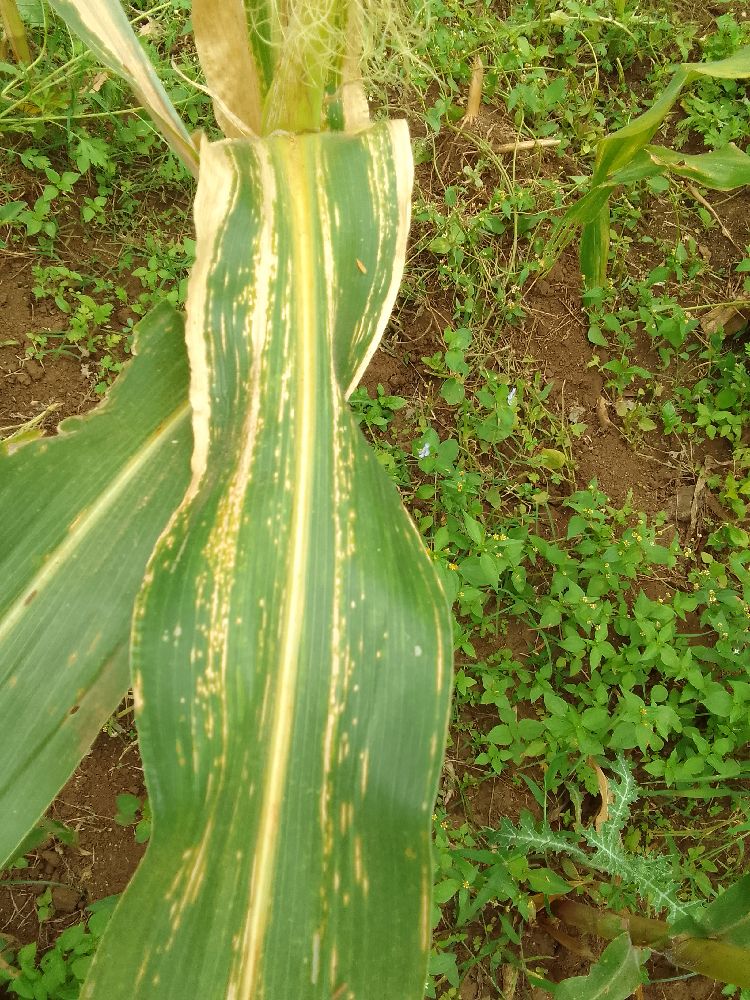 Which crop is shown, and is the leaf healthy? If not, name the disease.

maize, maize lethal necrosis
